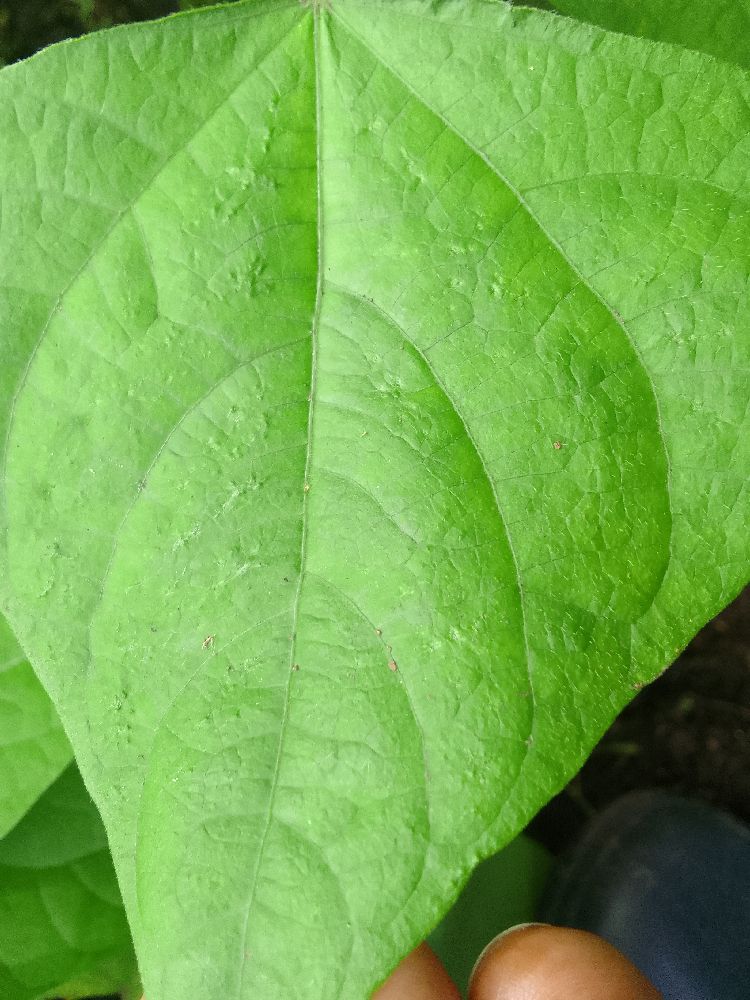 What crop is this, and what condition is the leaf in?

common bean, healthy
